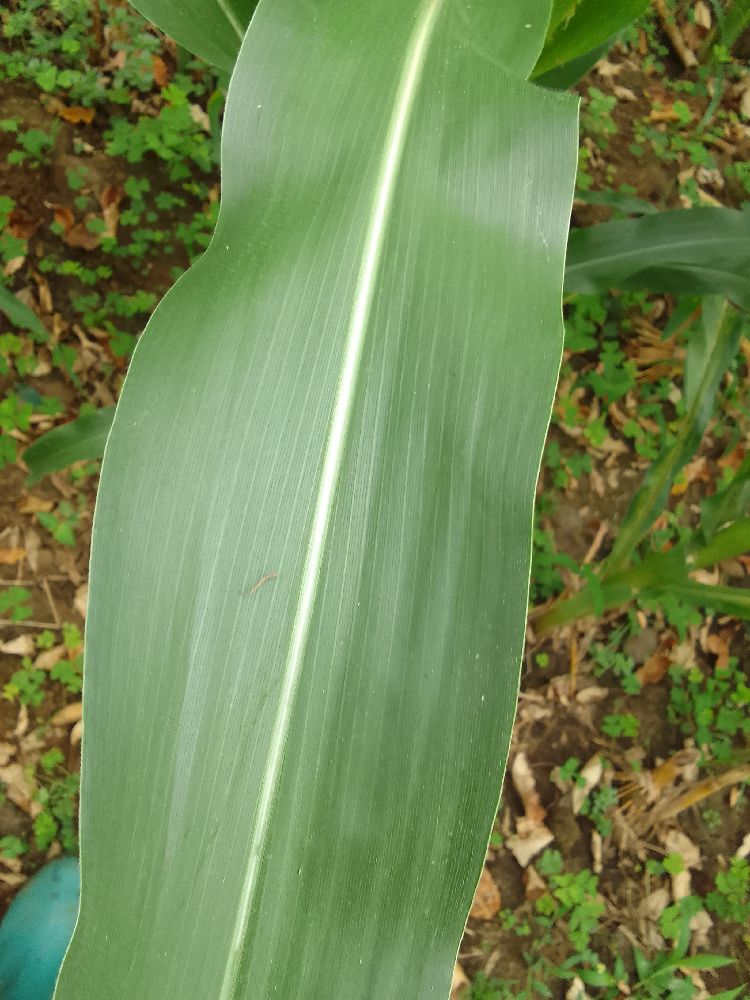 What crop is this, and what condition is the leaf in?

maize, healthy
